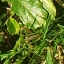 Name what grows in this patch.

structured weed
